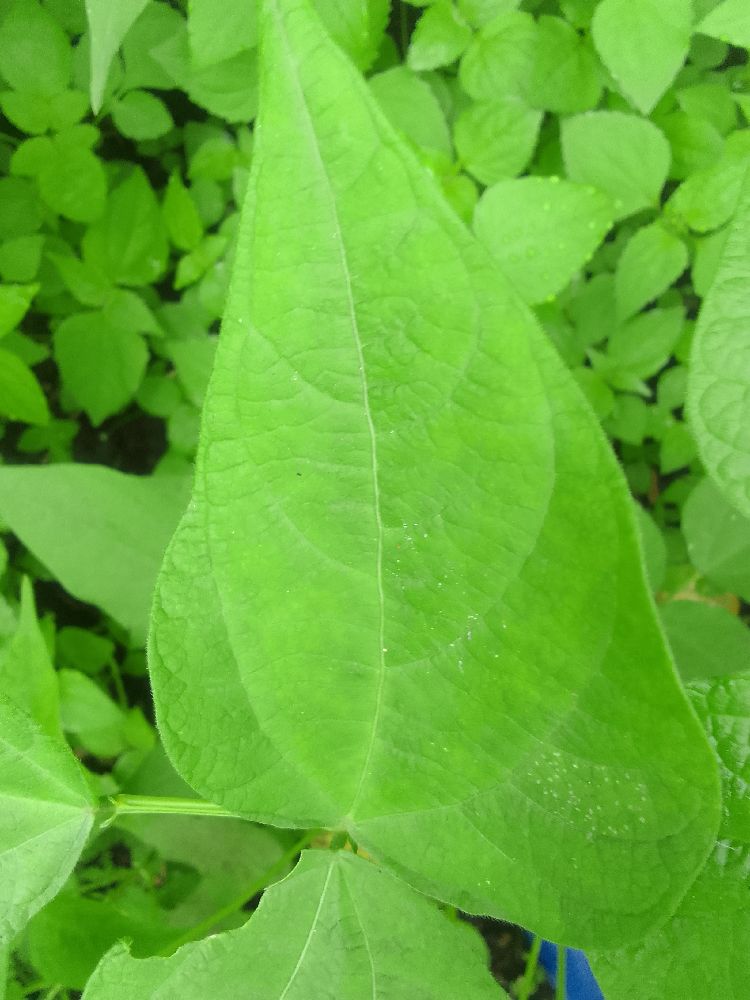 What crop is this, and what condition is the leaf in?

common bean, healthy
